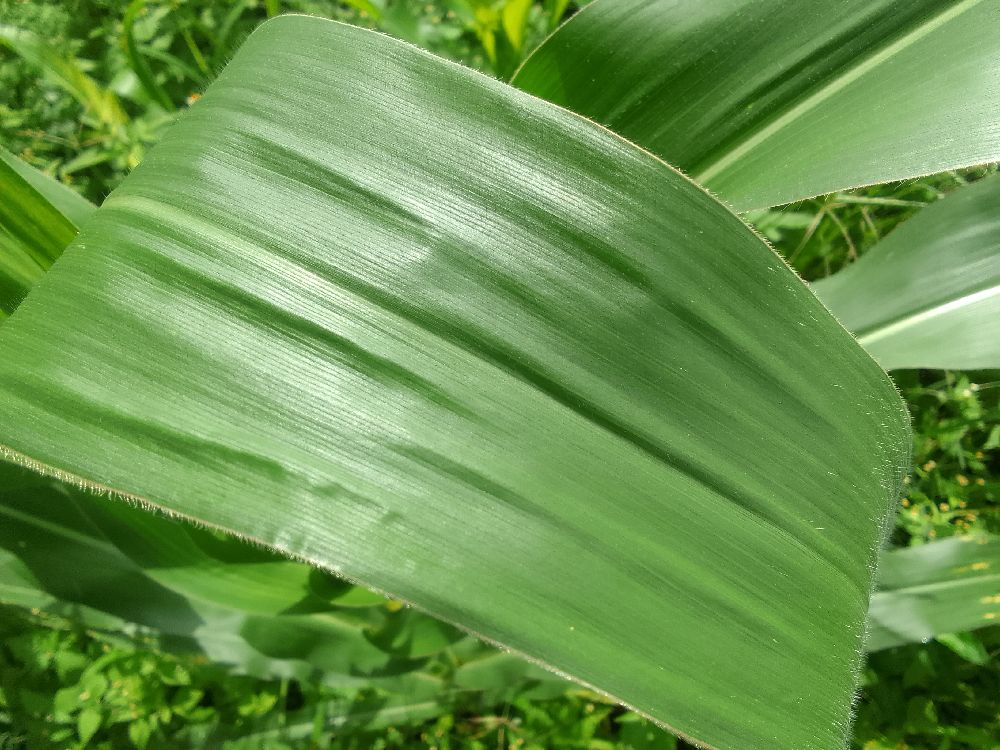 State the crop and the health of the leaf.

maize, healthy
